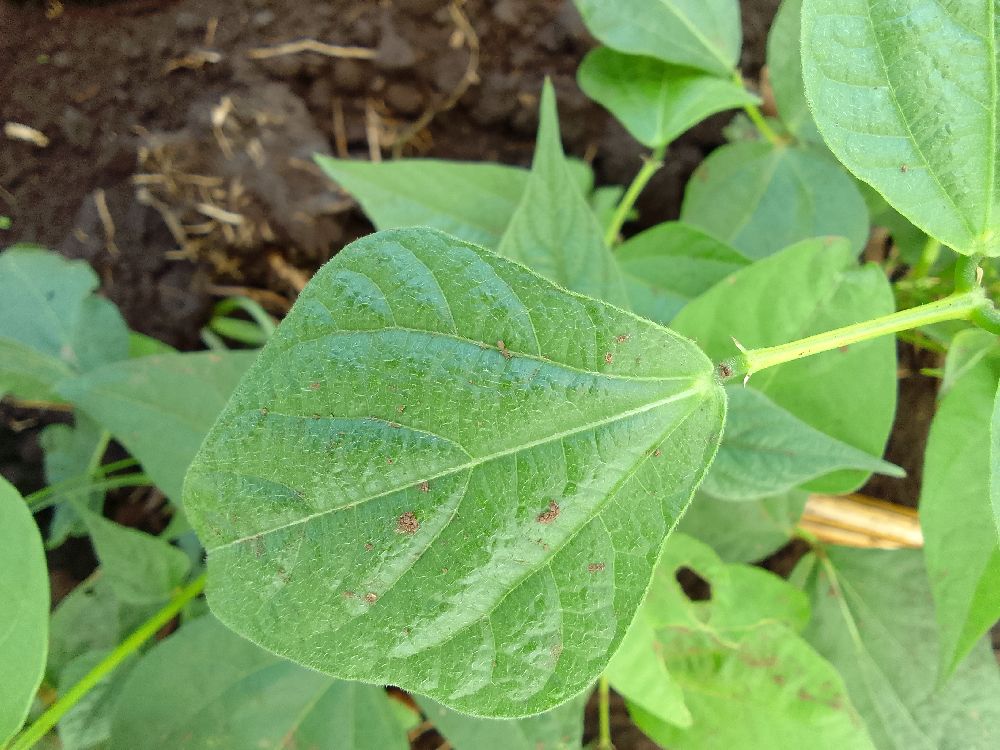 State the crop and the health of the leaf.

common bean, healthy
